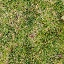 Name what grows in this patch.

grass
